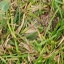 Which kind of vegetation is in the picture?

grass
